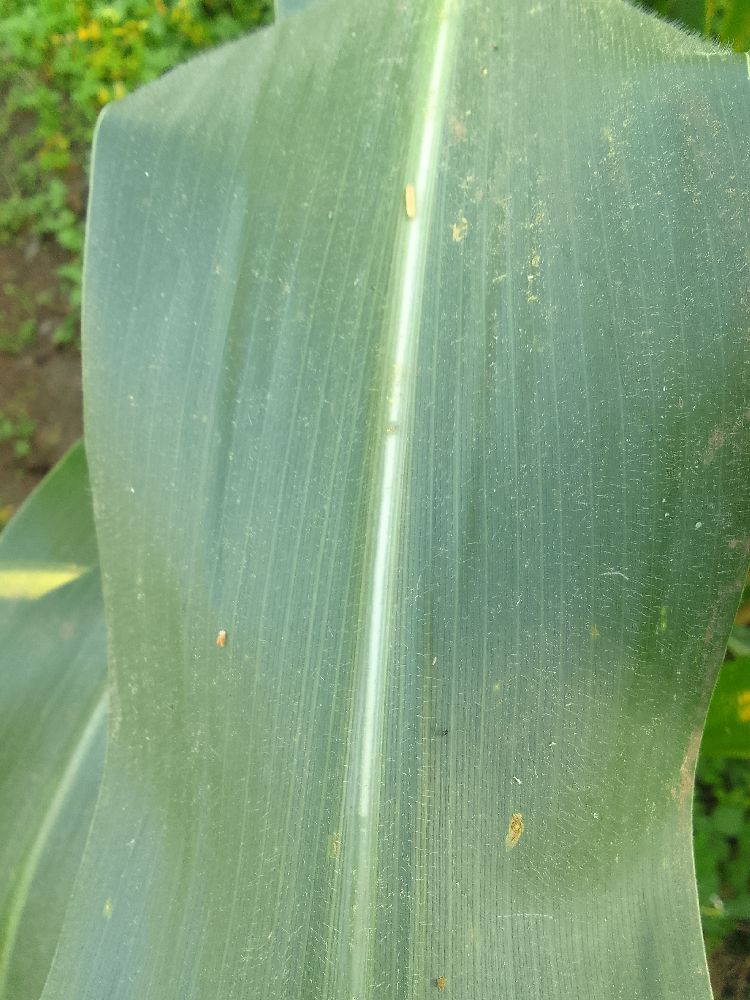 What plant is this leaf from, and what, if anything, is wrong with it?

maize, healthy
